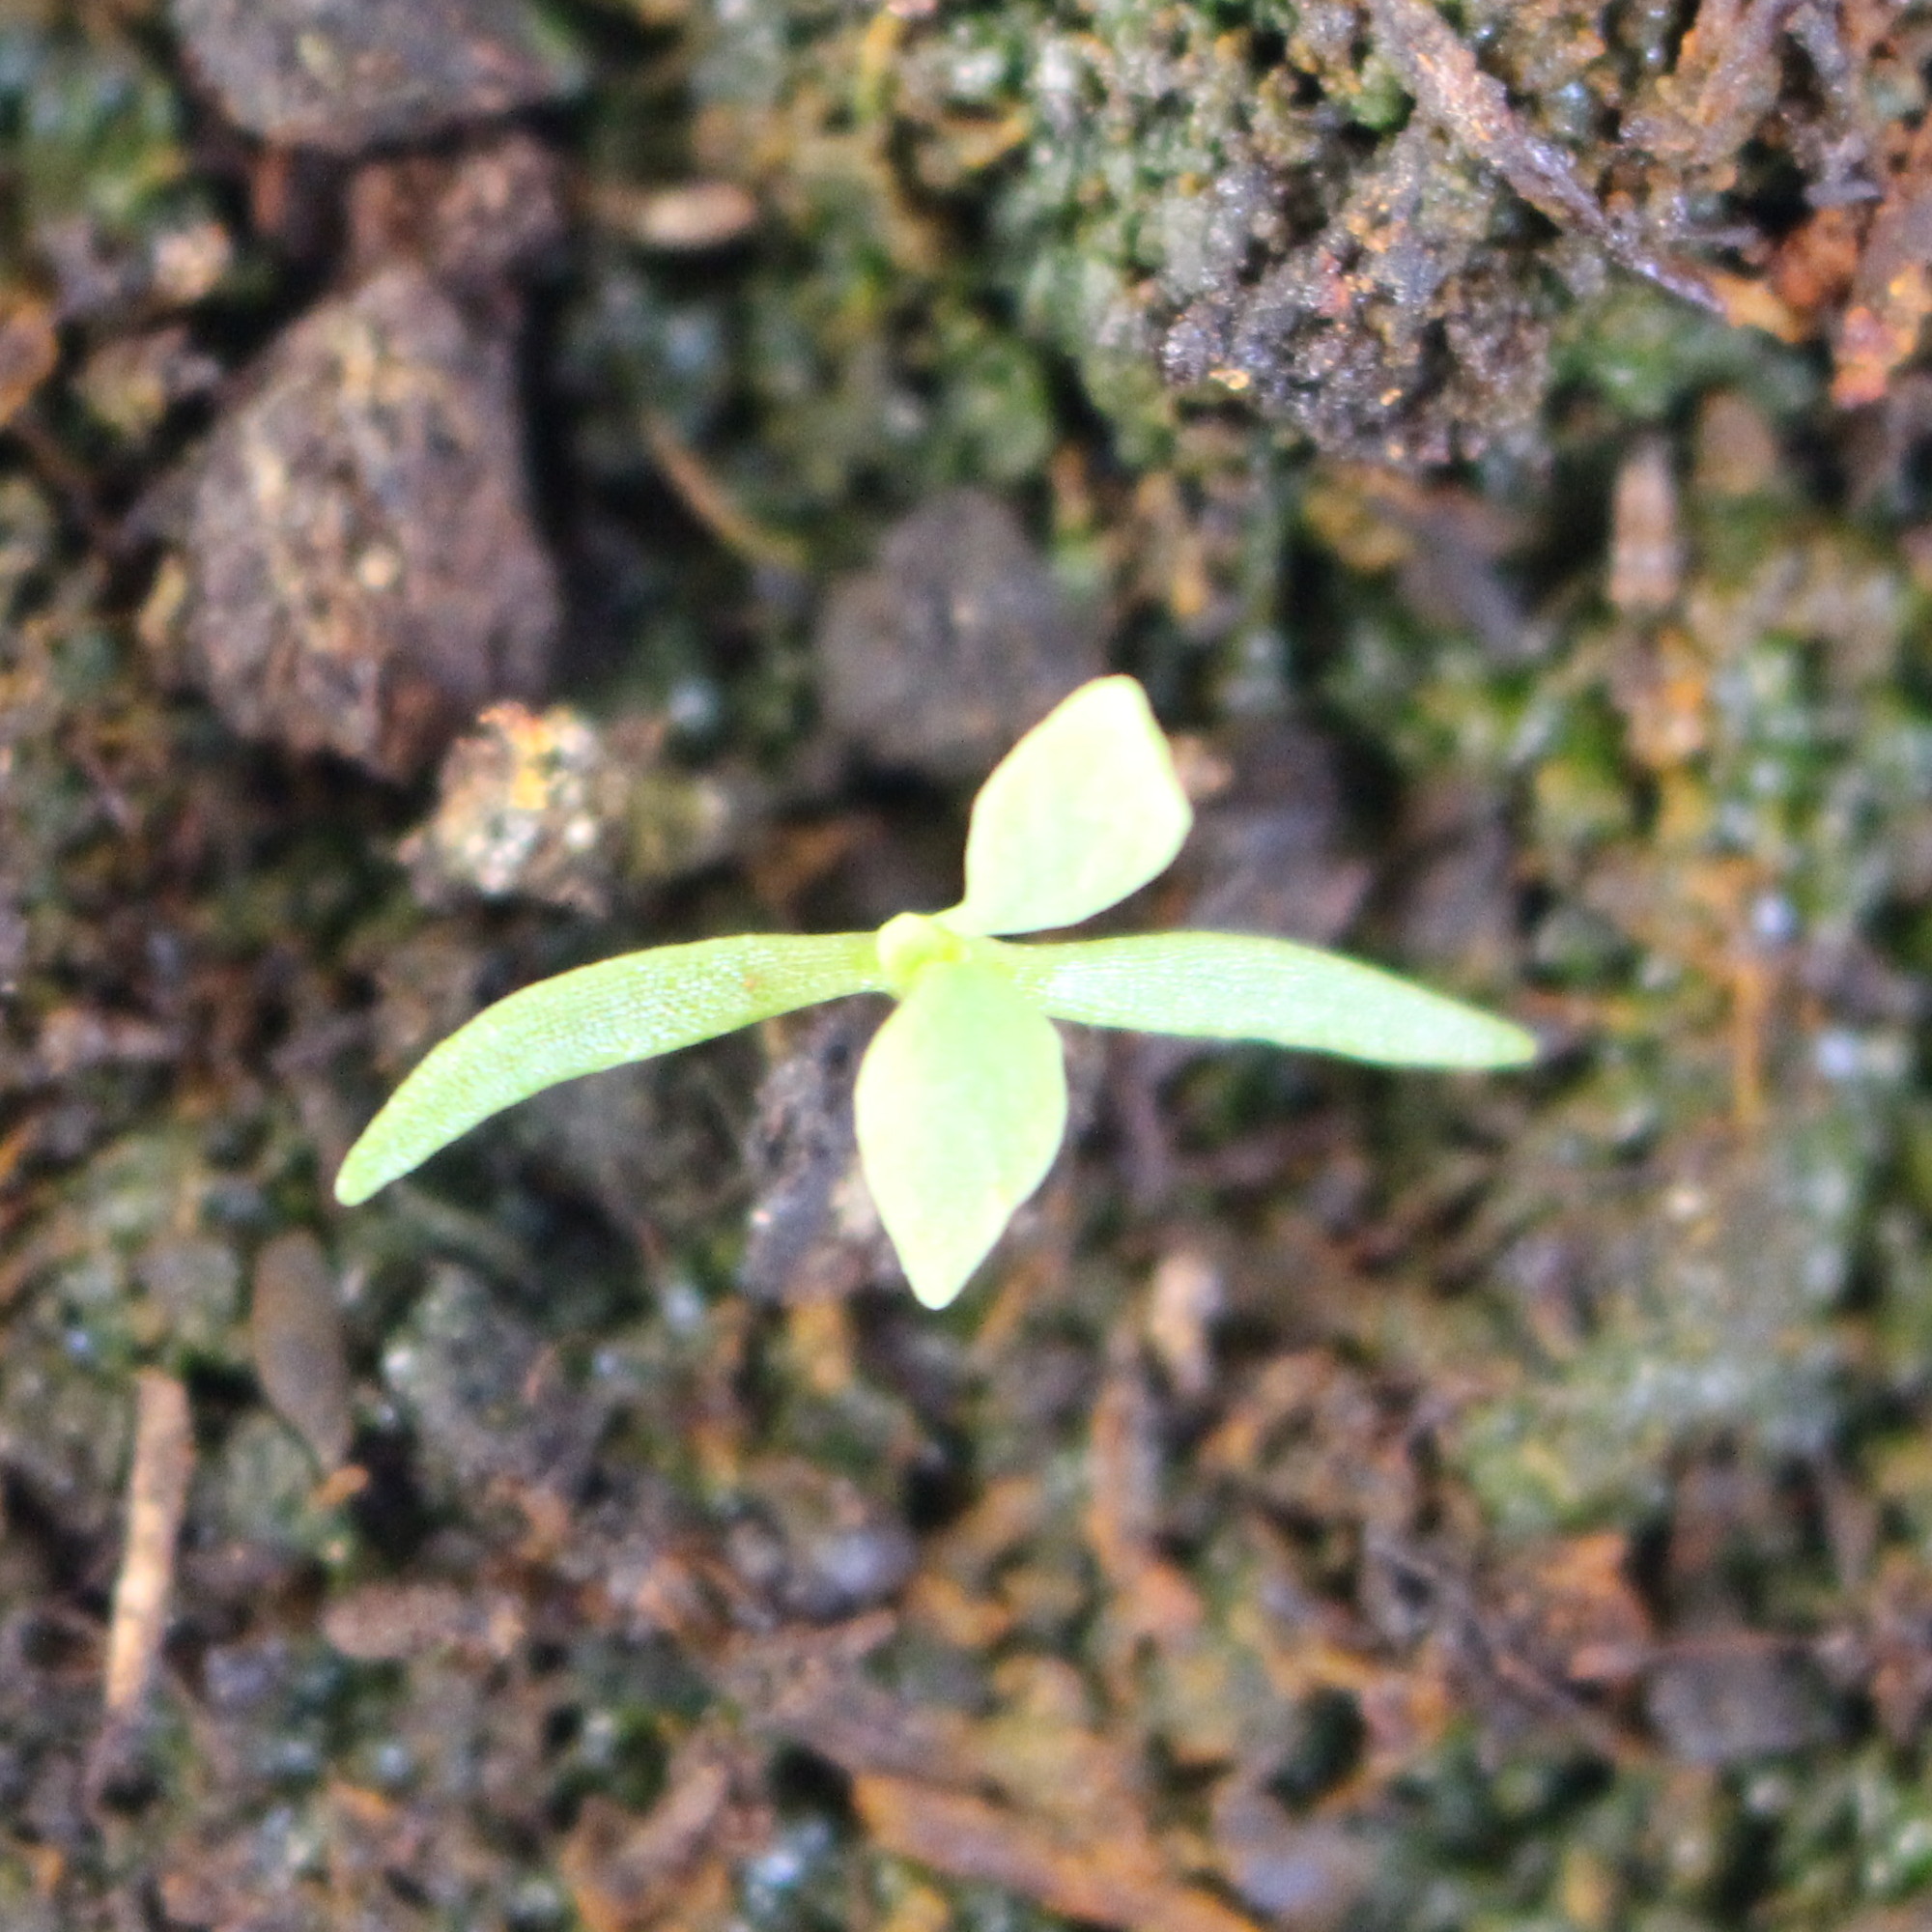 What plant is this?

Papaver rhoeas
